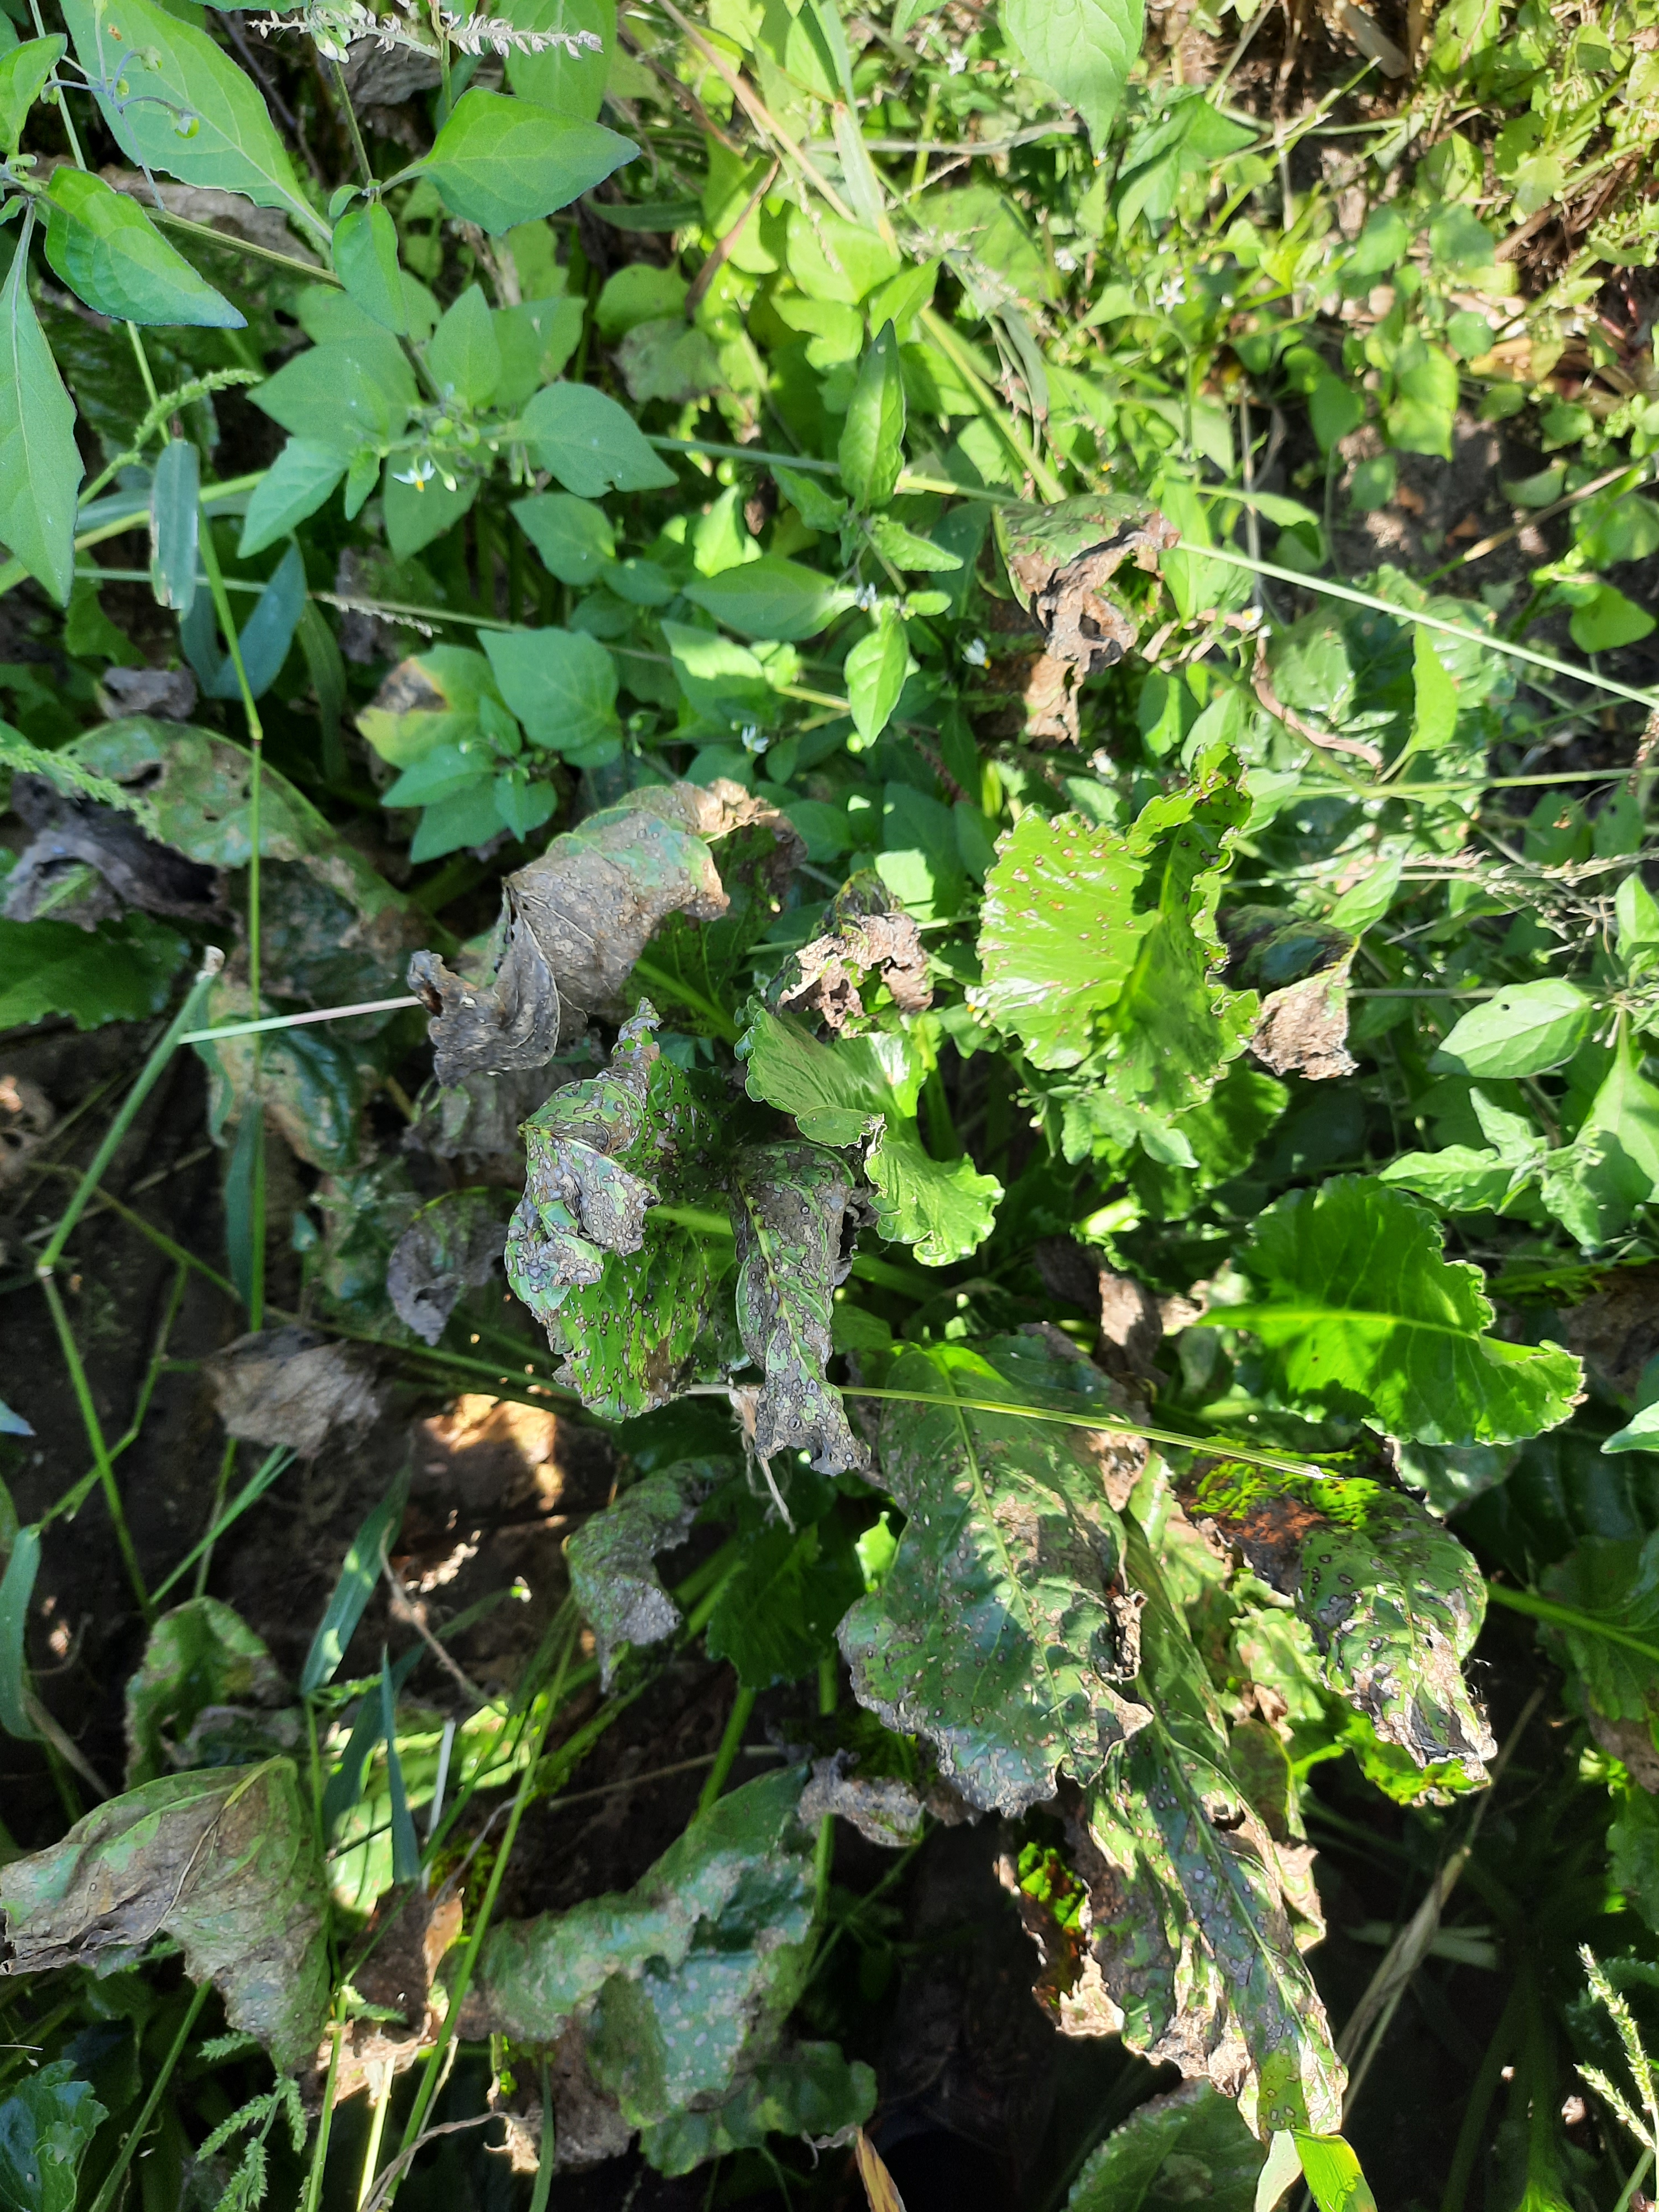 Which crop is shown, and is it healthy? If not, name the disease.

beet, cercospora
